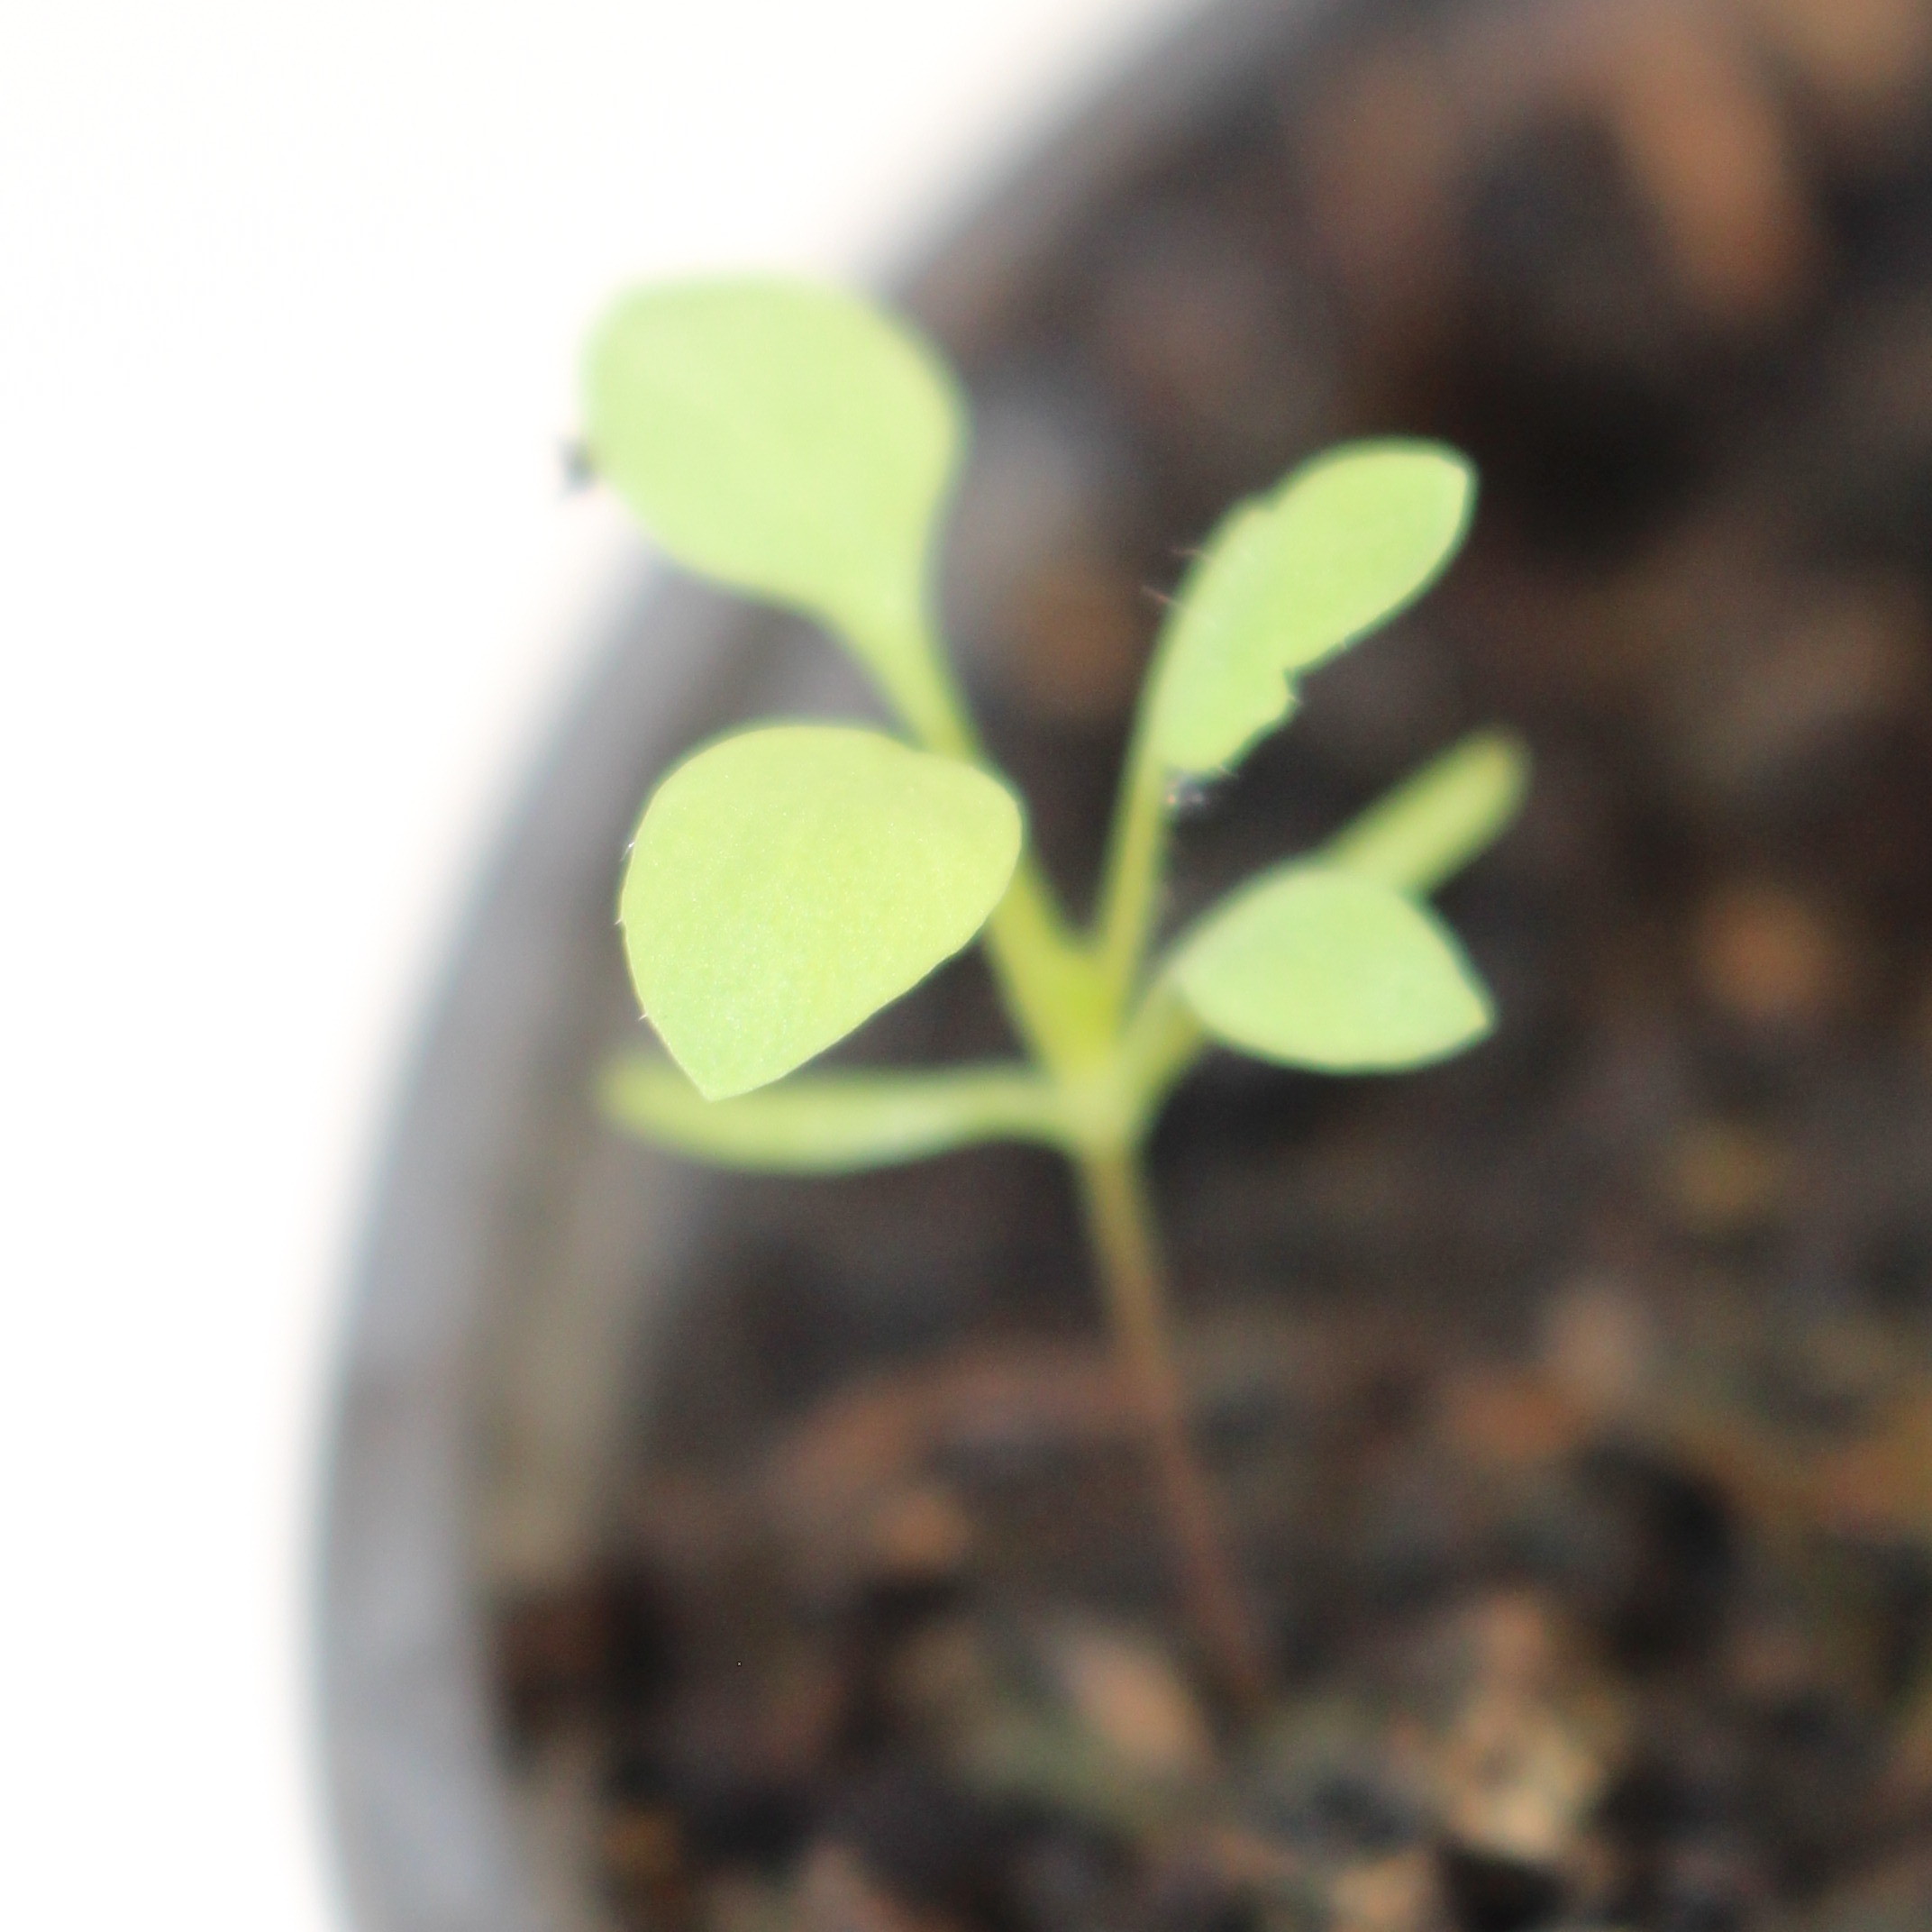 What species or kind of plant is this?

Papaver rhoeas
